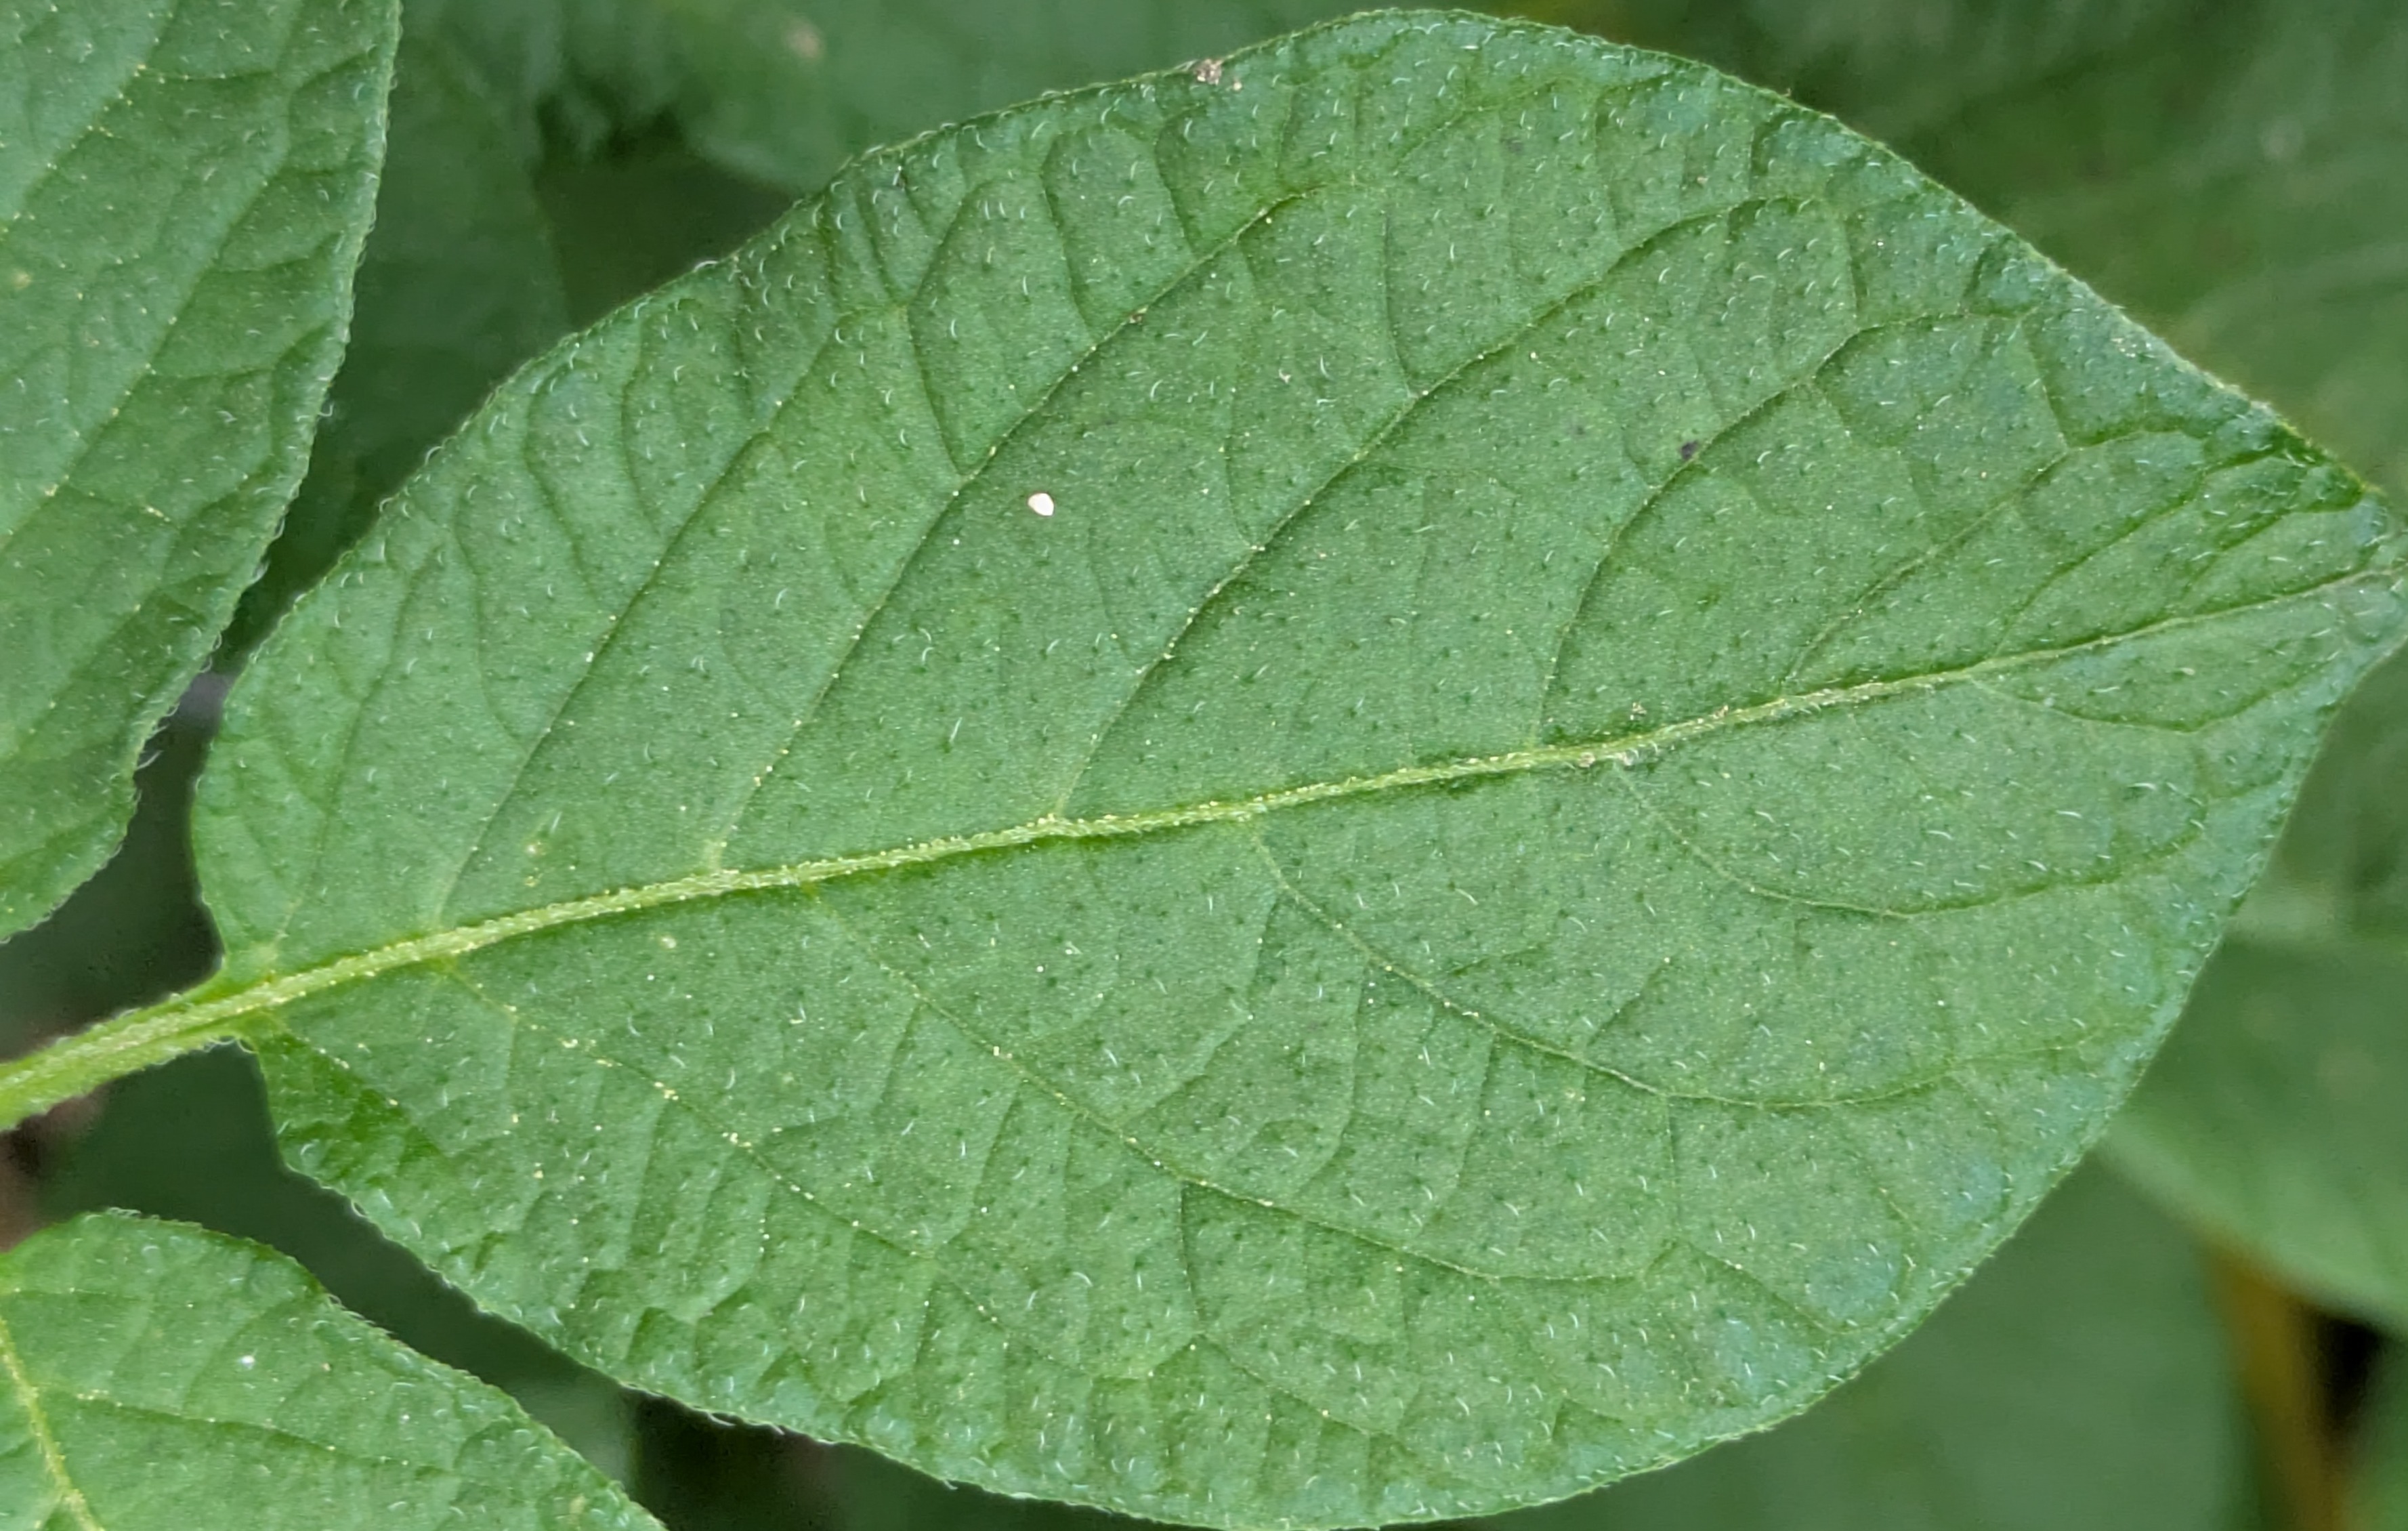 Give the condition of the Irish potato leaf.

healthy
